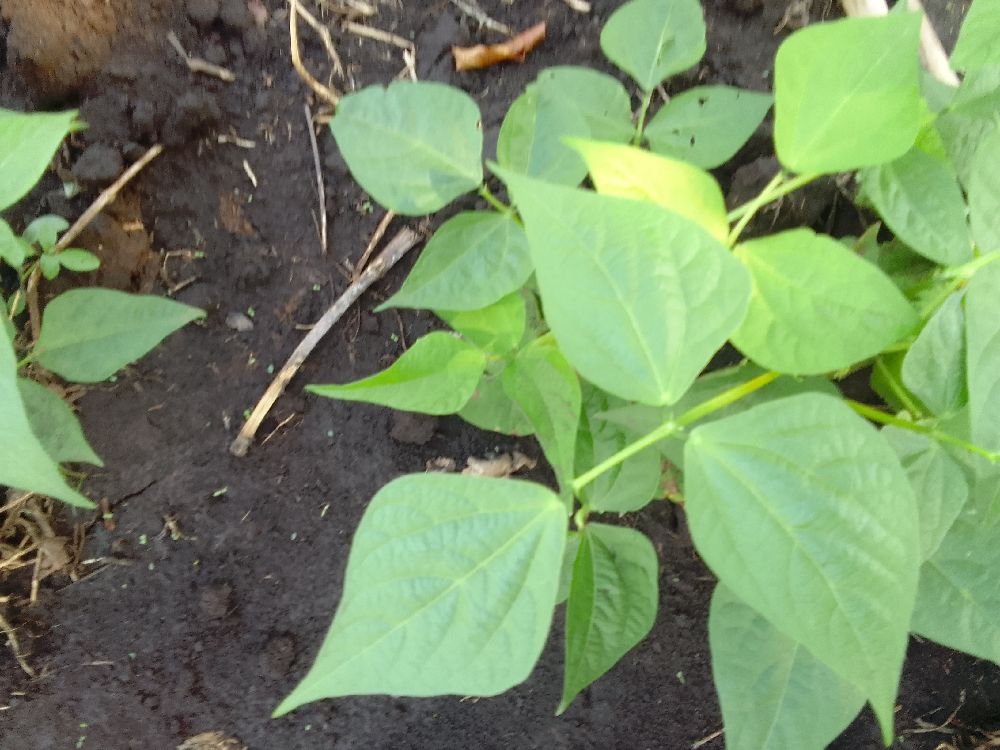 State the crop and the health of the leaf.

common bean, healthy
